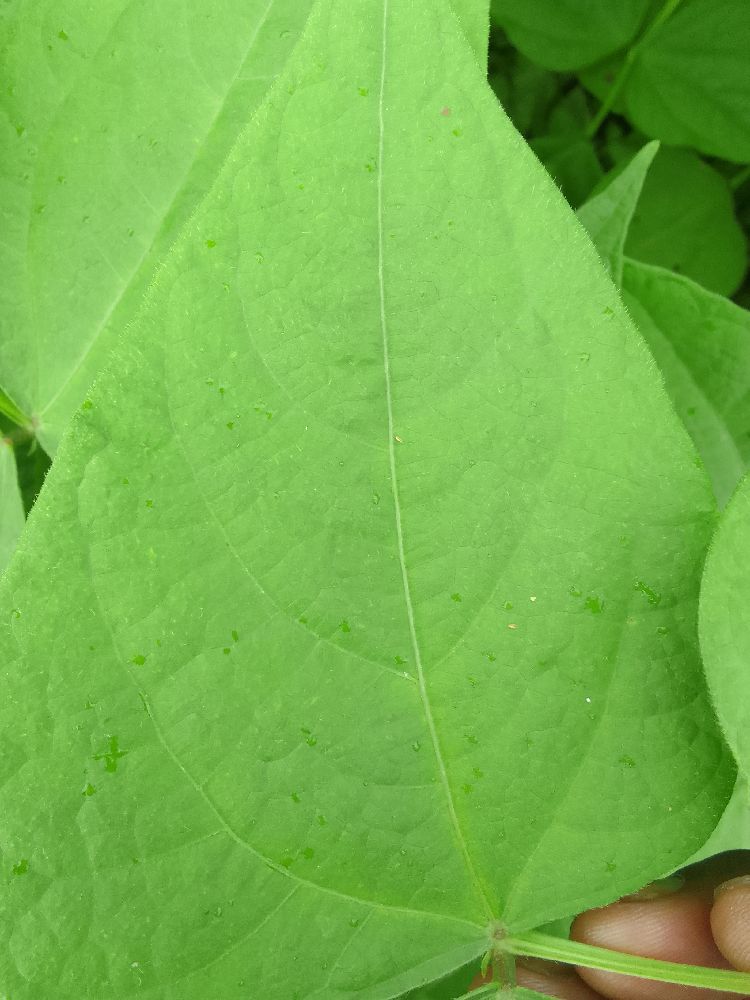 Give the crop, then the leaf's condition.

common bean, healthy
